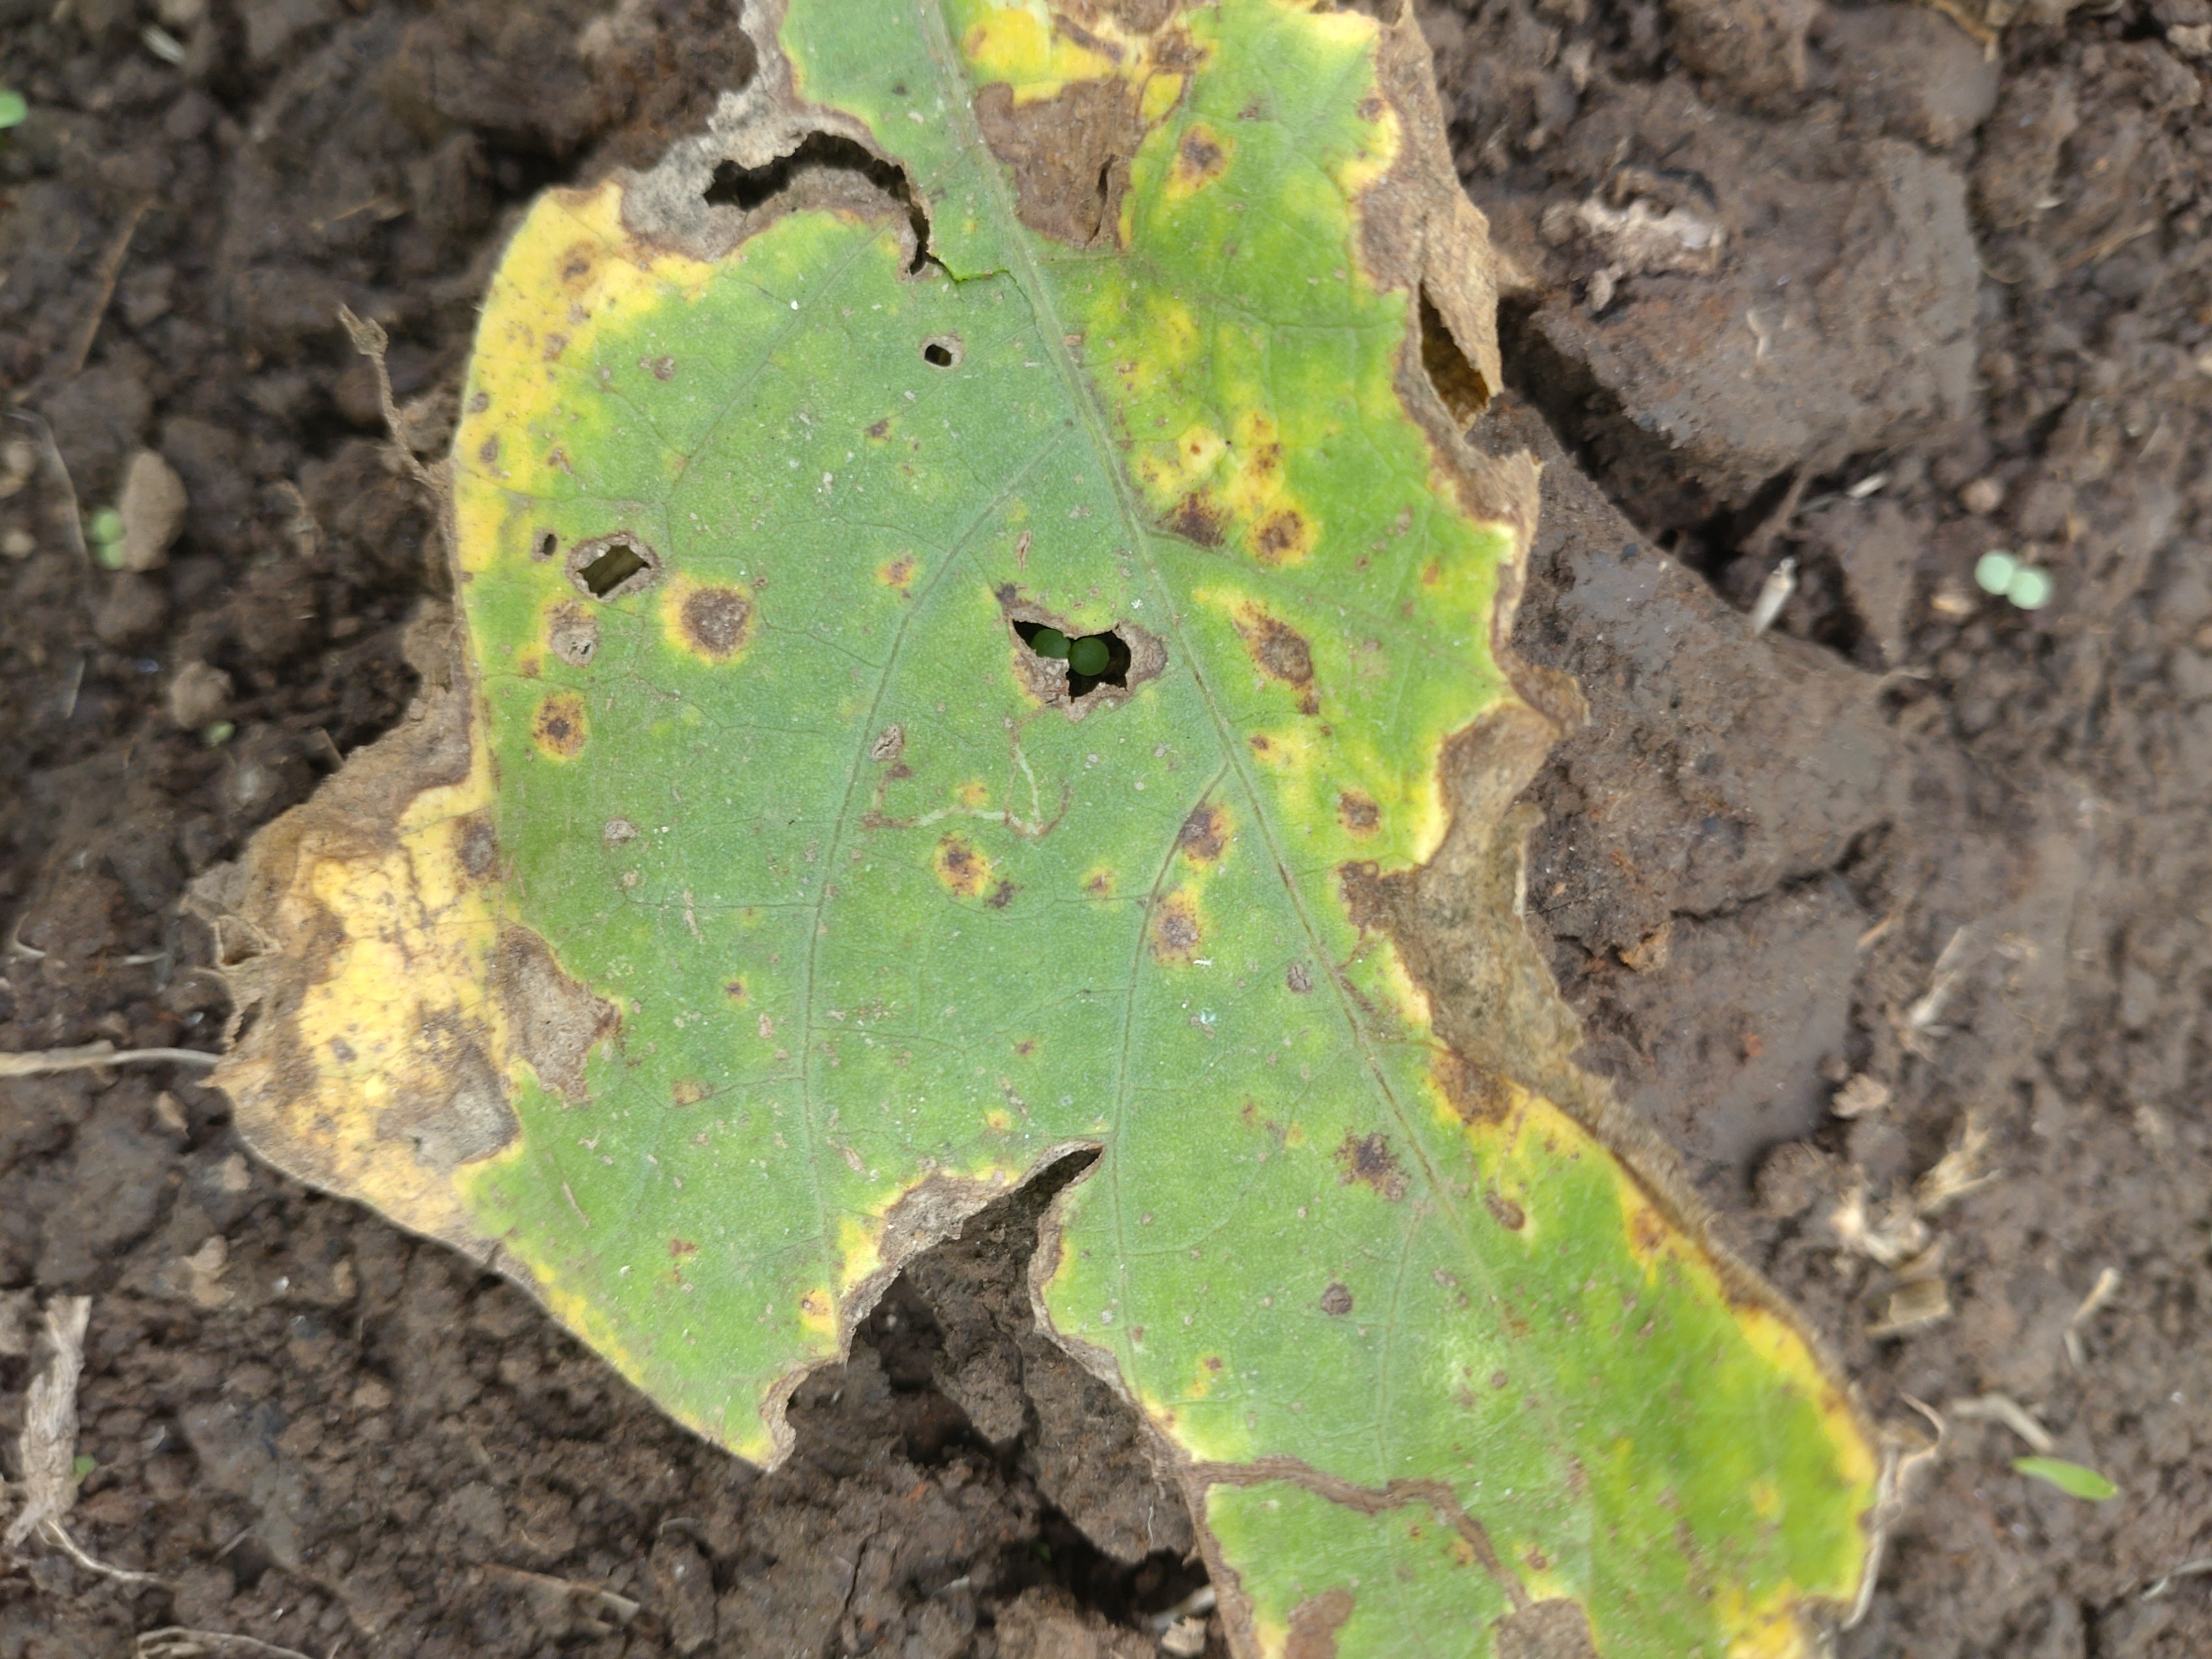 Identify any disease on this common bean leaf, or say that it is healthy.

rust
